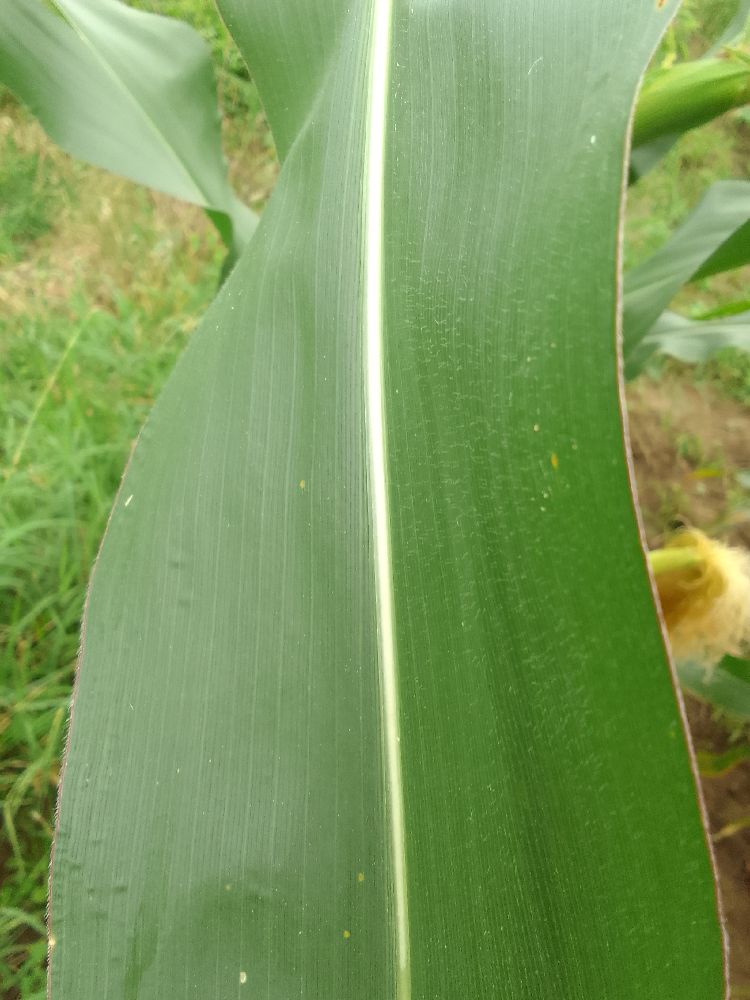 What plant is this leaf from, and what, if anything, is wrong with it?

maize, healthy
